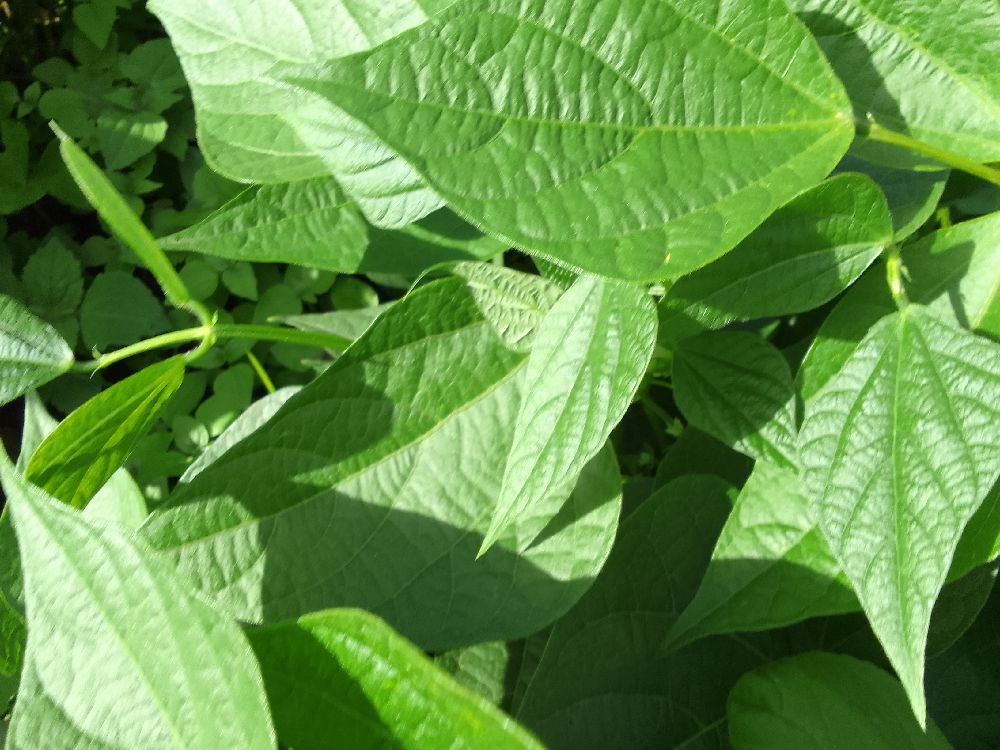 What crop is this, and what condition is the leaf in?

common bean, healthy
